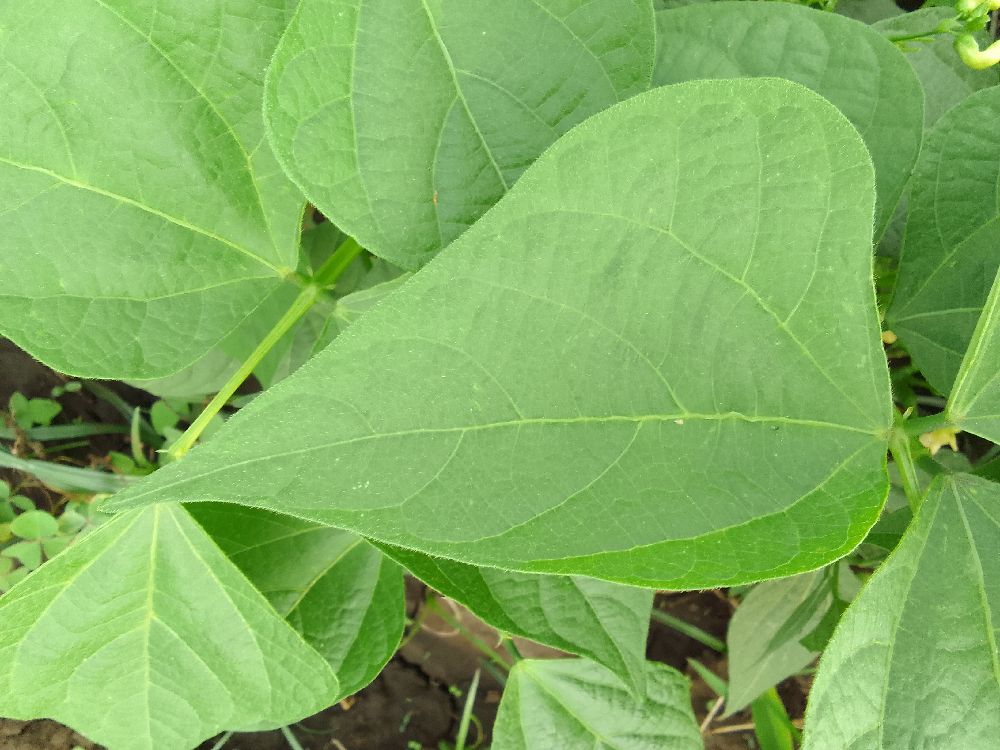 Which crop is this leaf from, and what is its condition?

common bean, healthy
